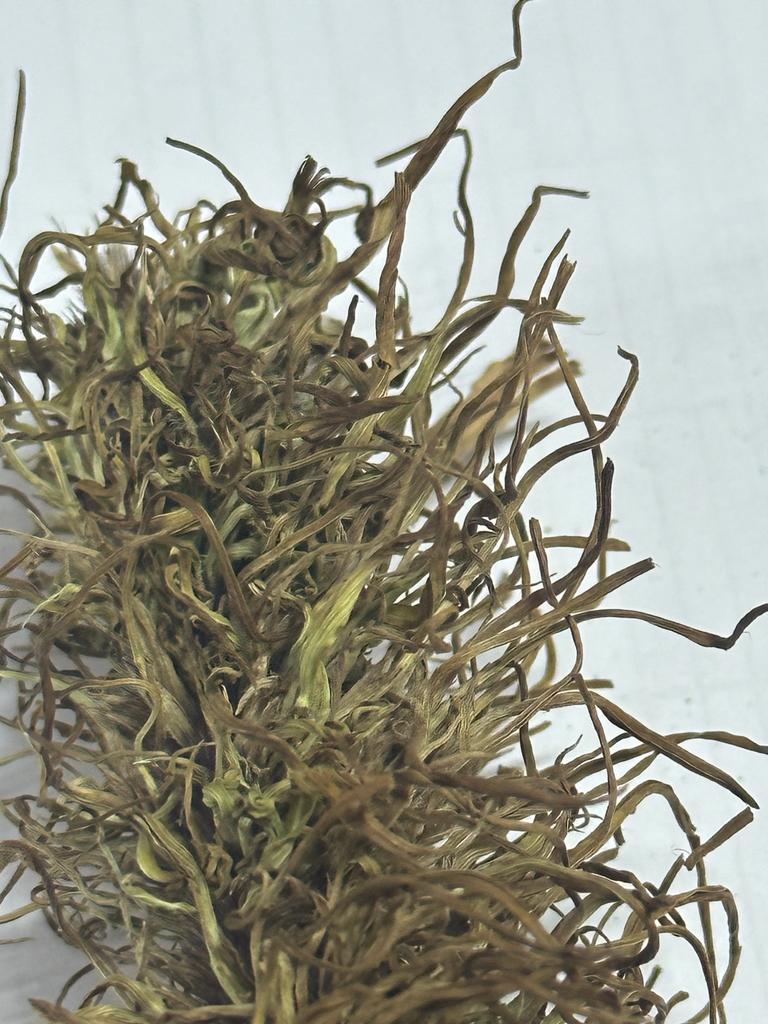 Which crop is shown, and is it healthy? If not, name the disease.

pearl millet, sclerospora graminicola
